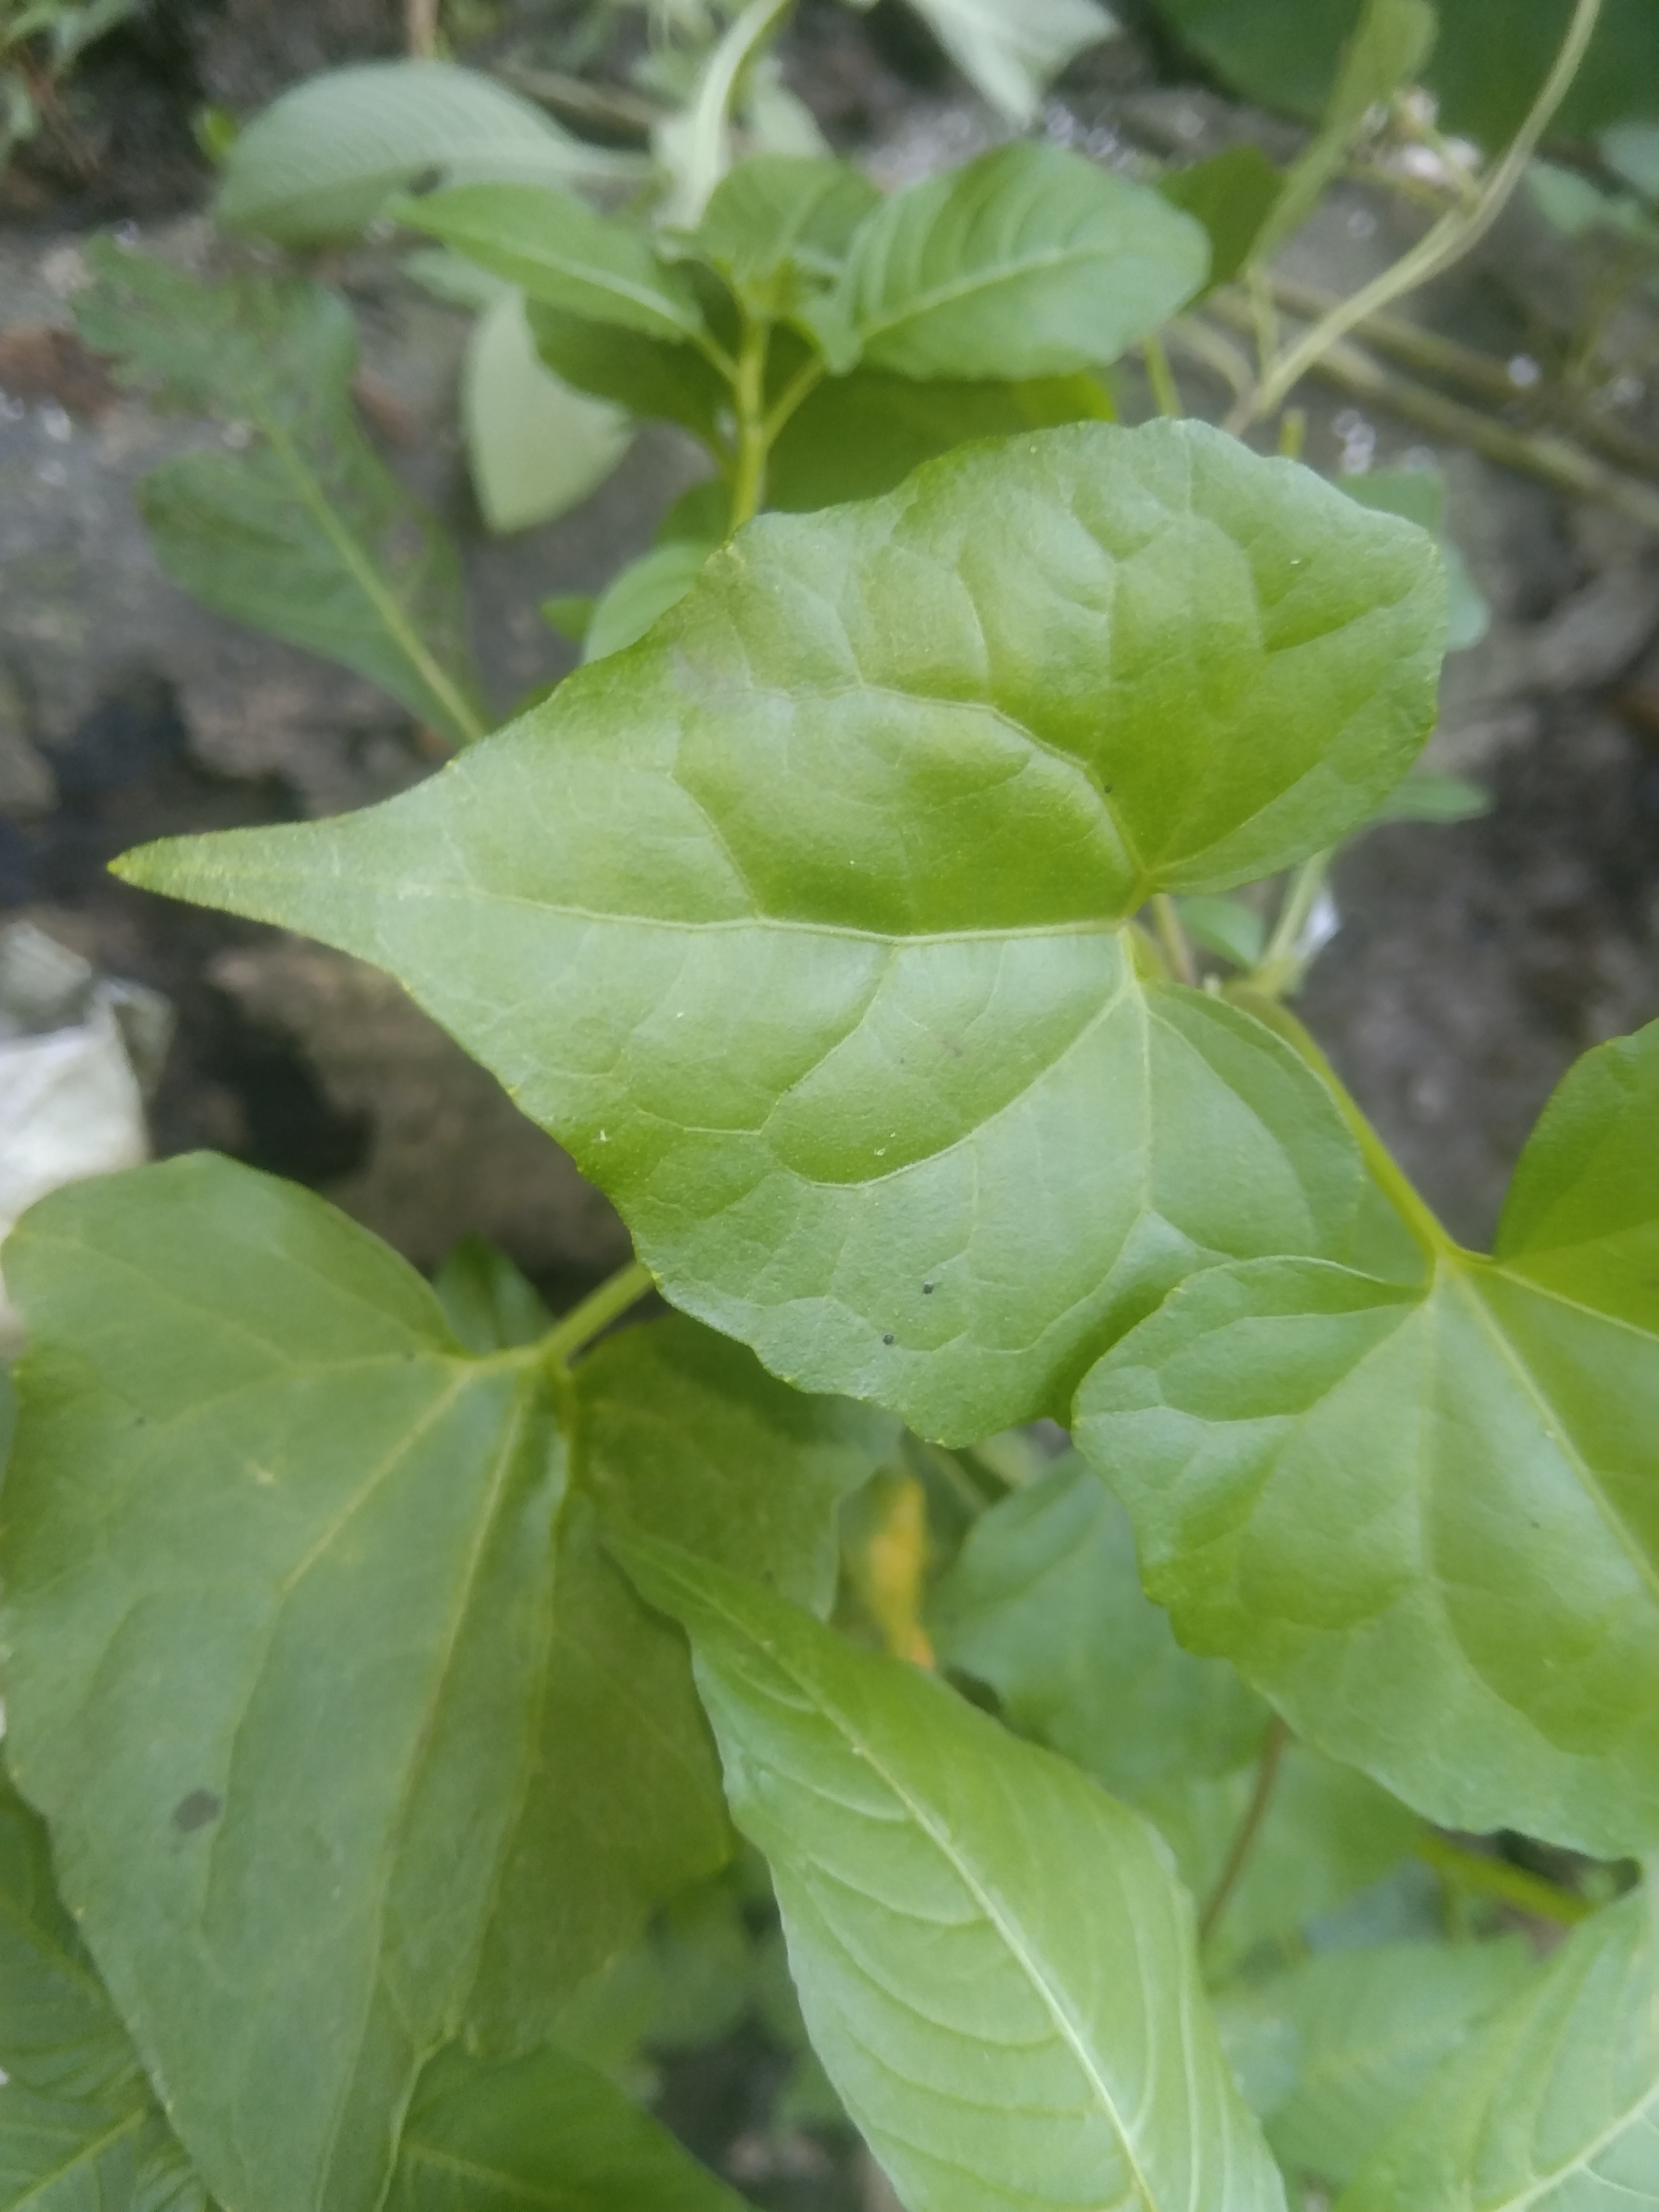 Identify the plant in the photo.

bitter vine
